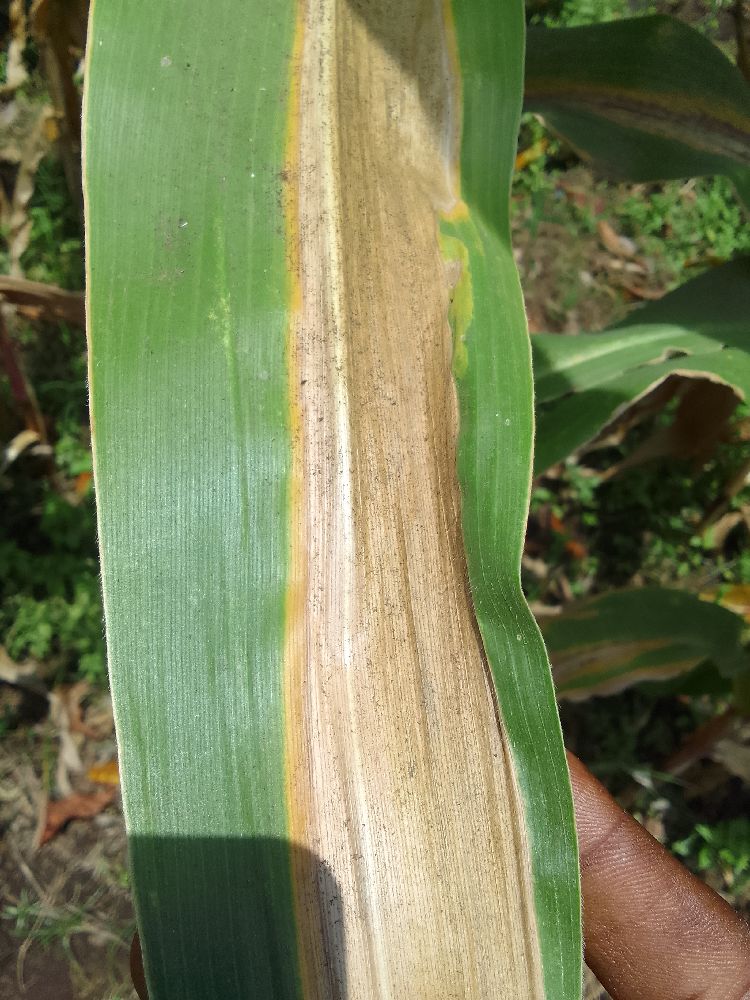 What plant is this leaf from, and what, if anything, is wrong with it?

maize, maize lethal necrosis
